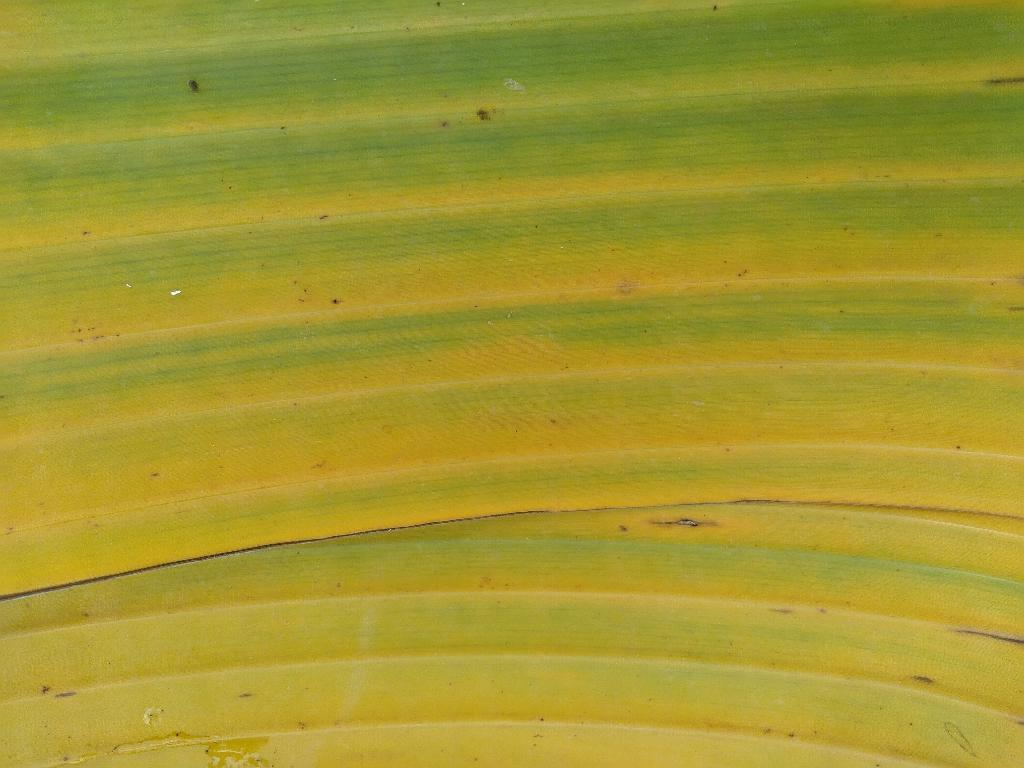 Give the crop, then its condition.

banana, fusarium wilt race 1
